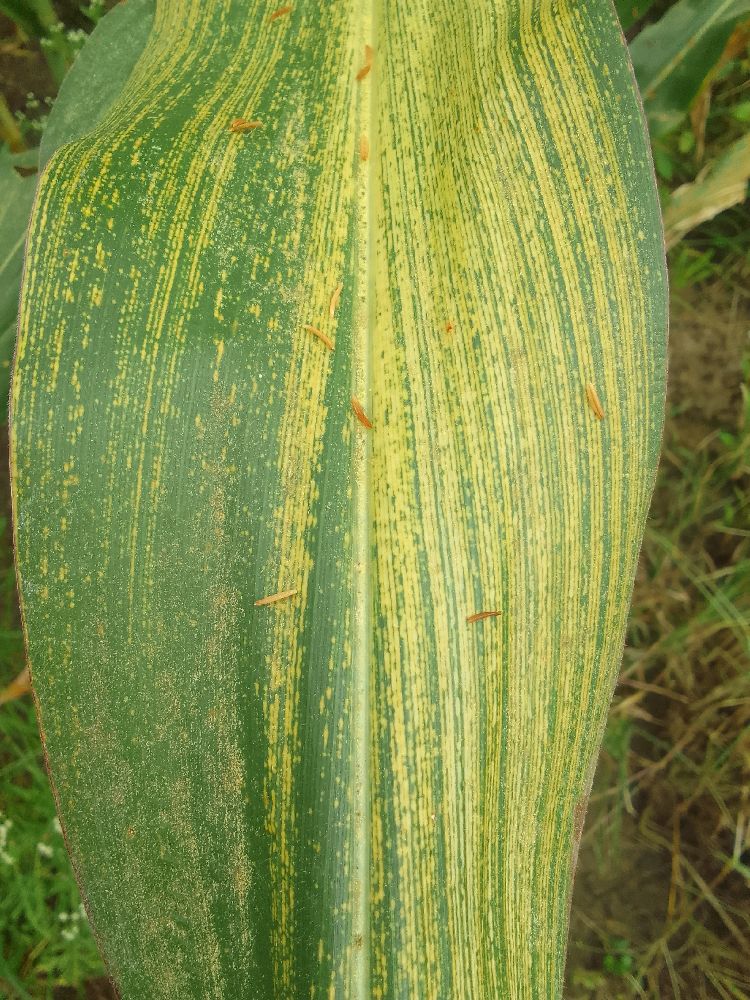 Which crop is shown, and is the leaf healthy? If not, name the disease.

maize, maize streak virus
